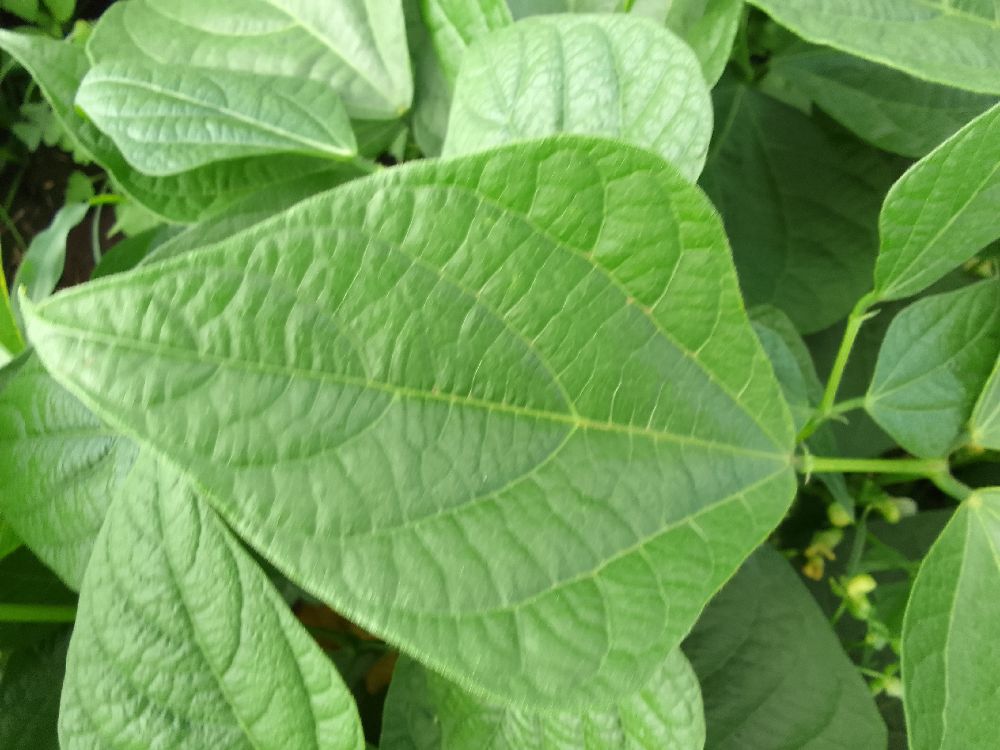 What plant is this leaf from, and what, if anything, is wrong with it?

common bean, healthy
